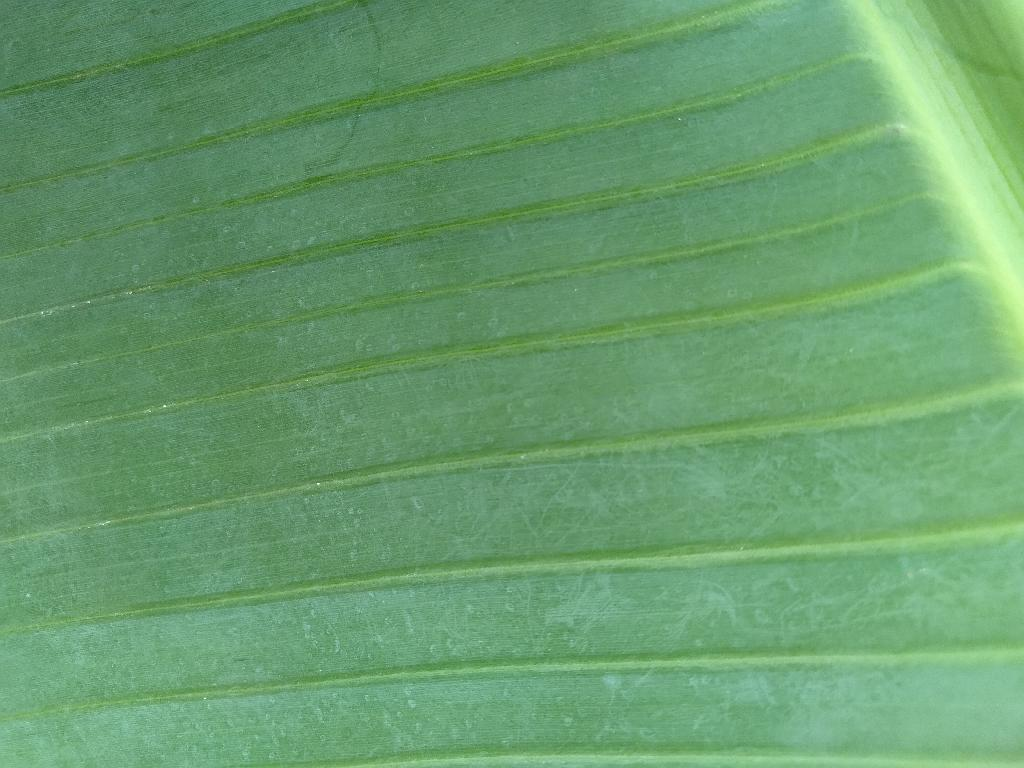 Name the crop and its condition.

banana, healthy
